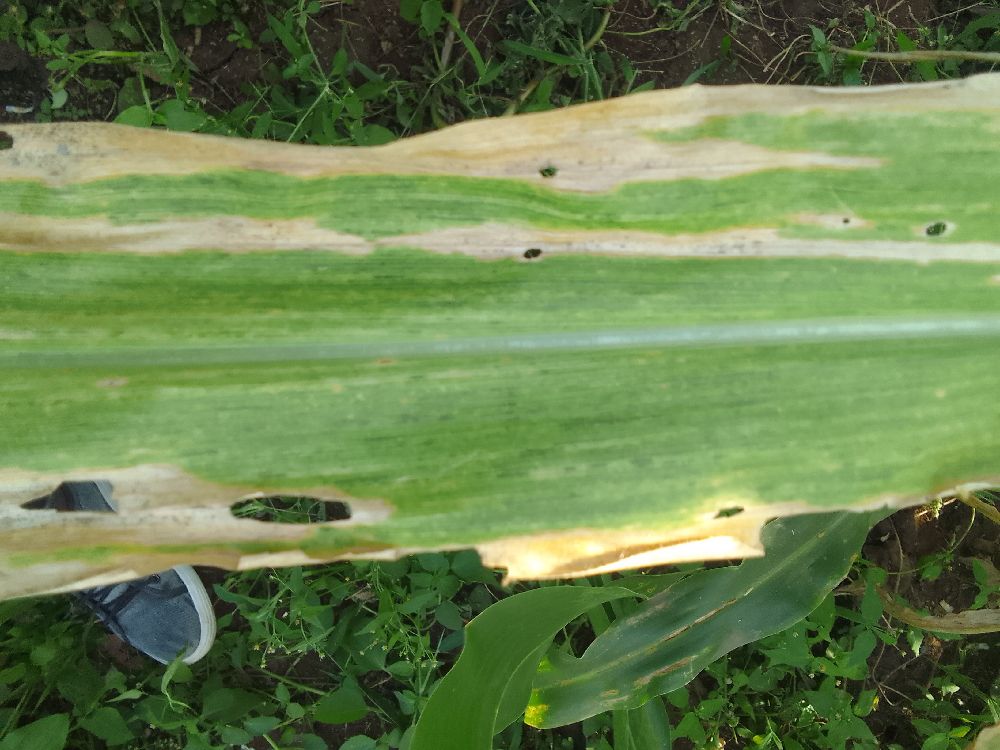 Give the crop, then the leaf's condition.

maize, maize lethal necrosis
